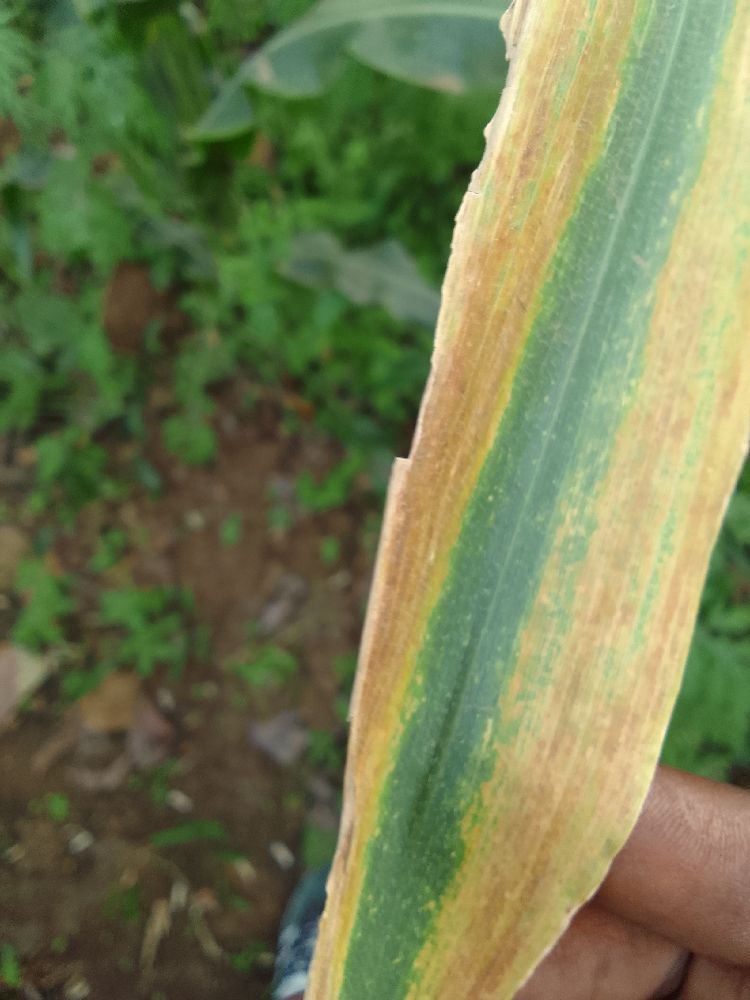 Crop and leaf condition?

maize, maize lethal necrosis
